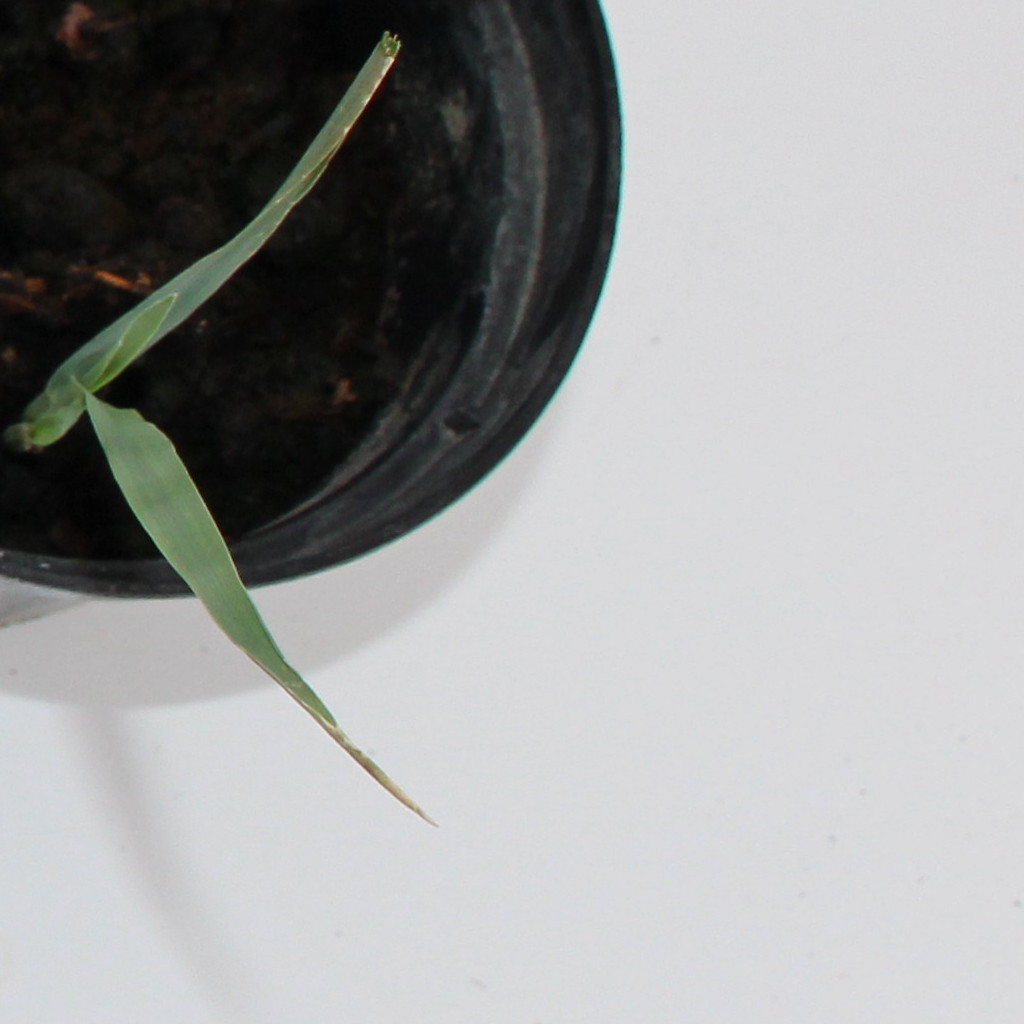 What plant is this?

Avena sterilis
